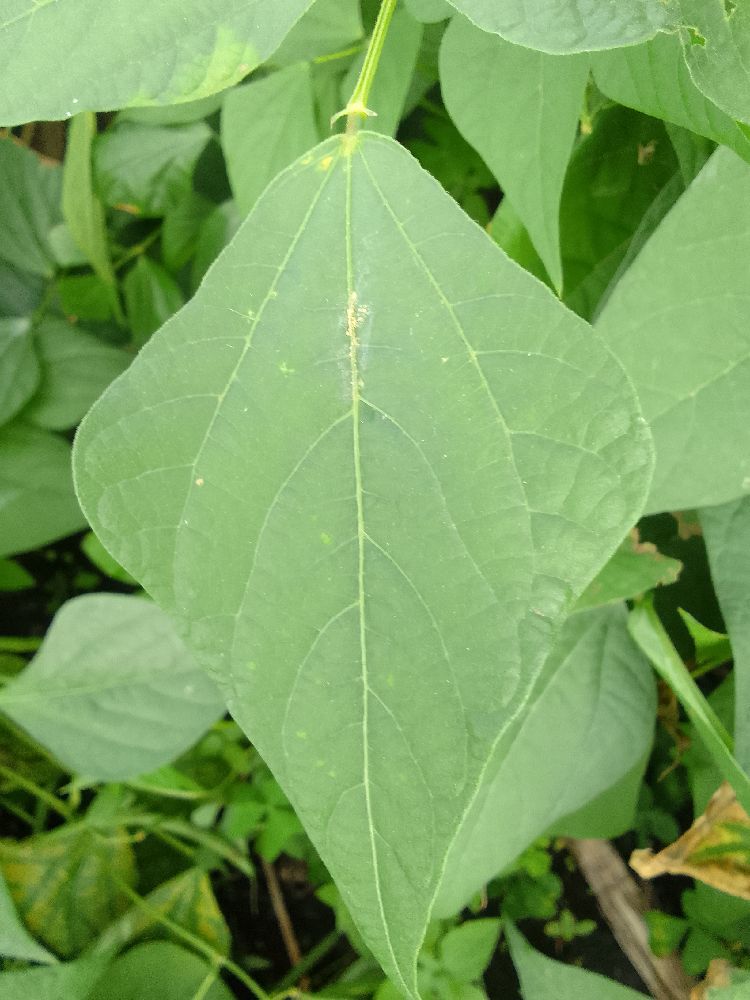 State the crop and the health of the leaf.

common bean, healthy
